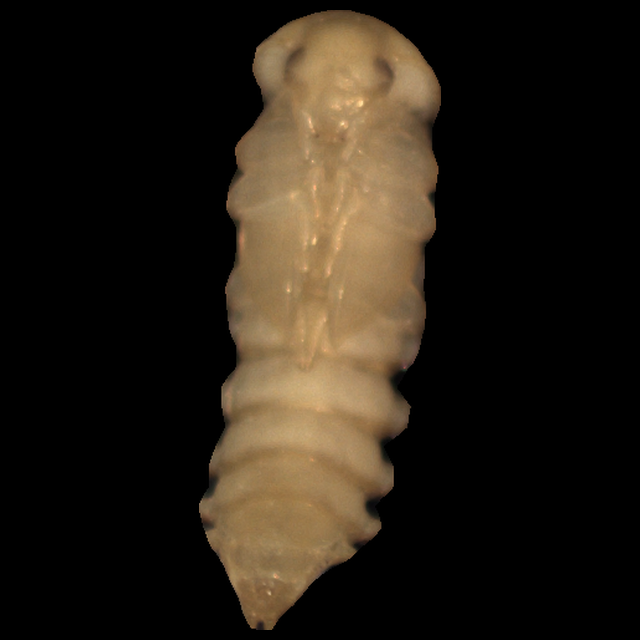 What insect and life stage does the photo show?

mealworm pupa
